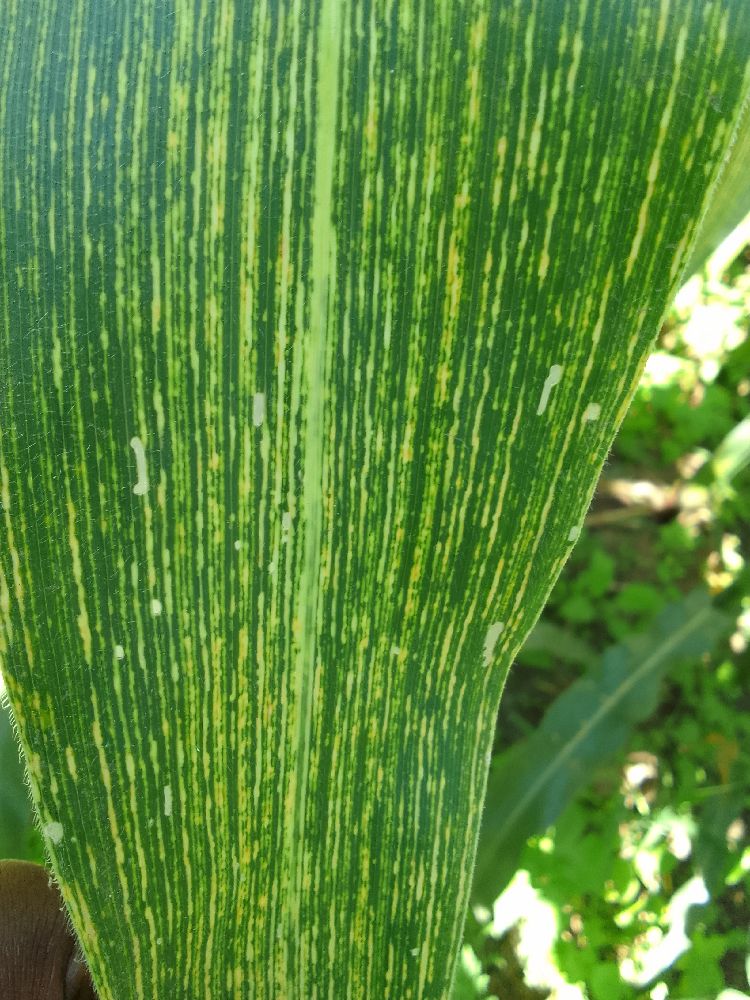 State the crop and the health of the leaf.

maize, maize streak virus
